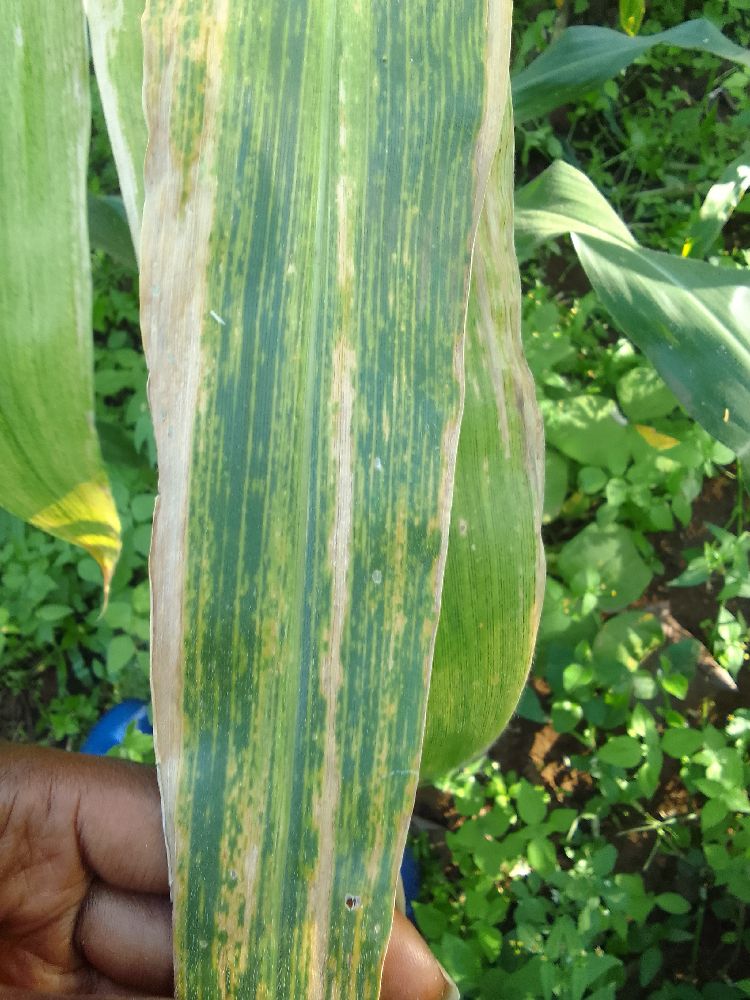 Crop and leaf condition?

maize, maize lethal necrosis
